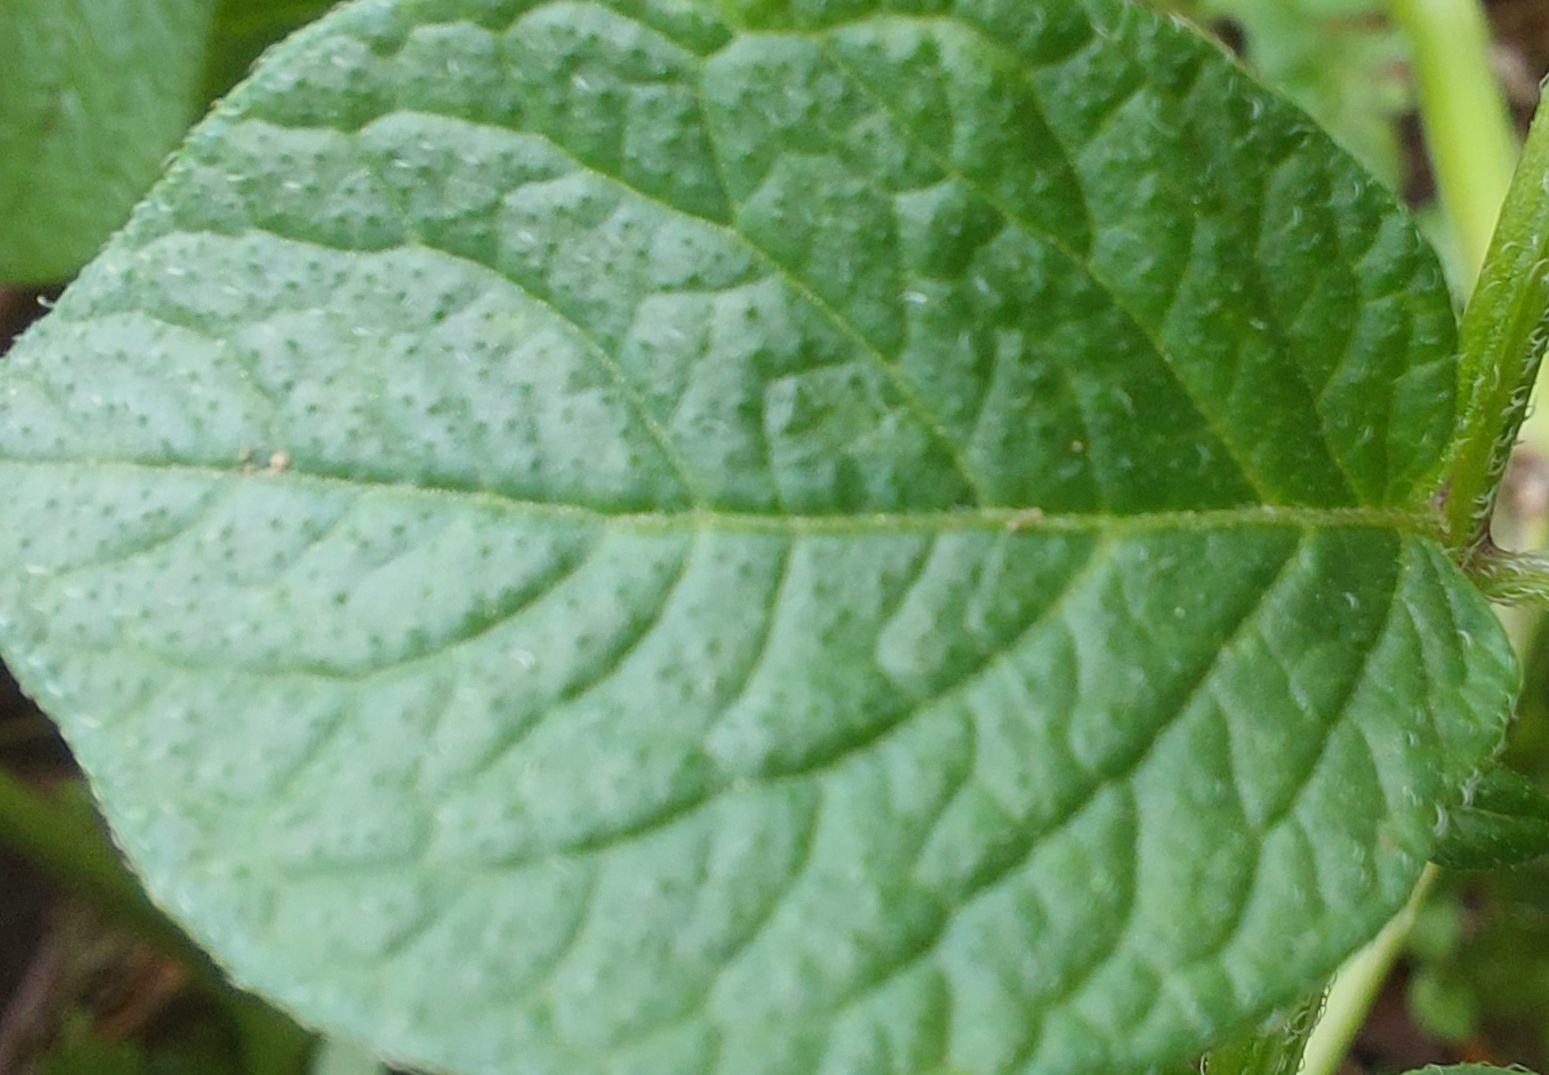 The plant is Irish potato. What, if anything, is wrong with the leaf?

healthy
